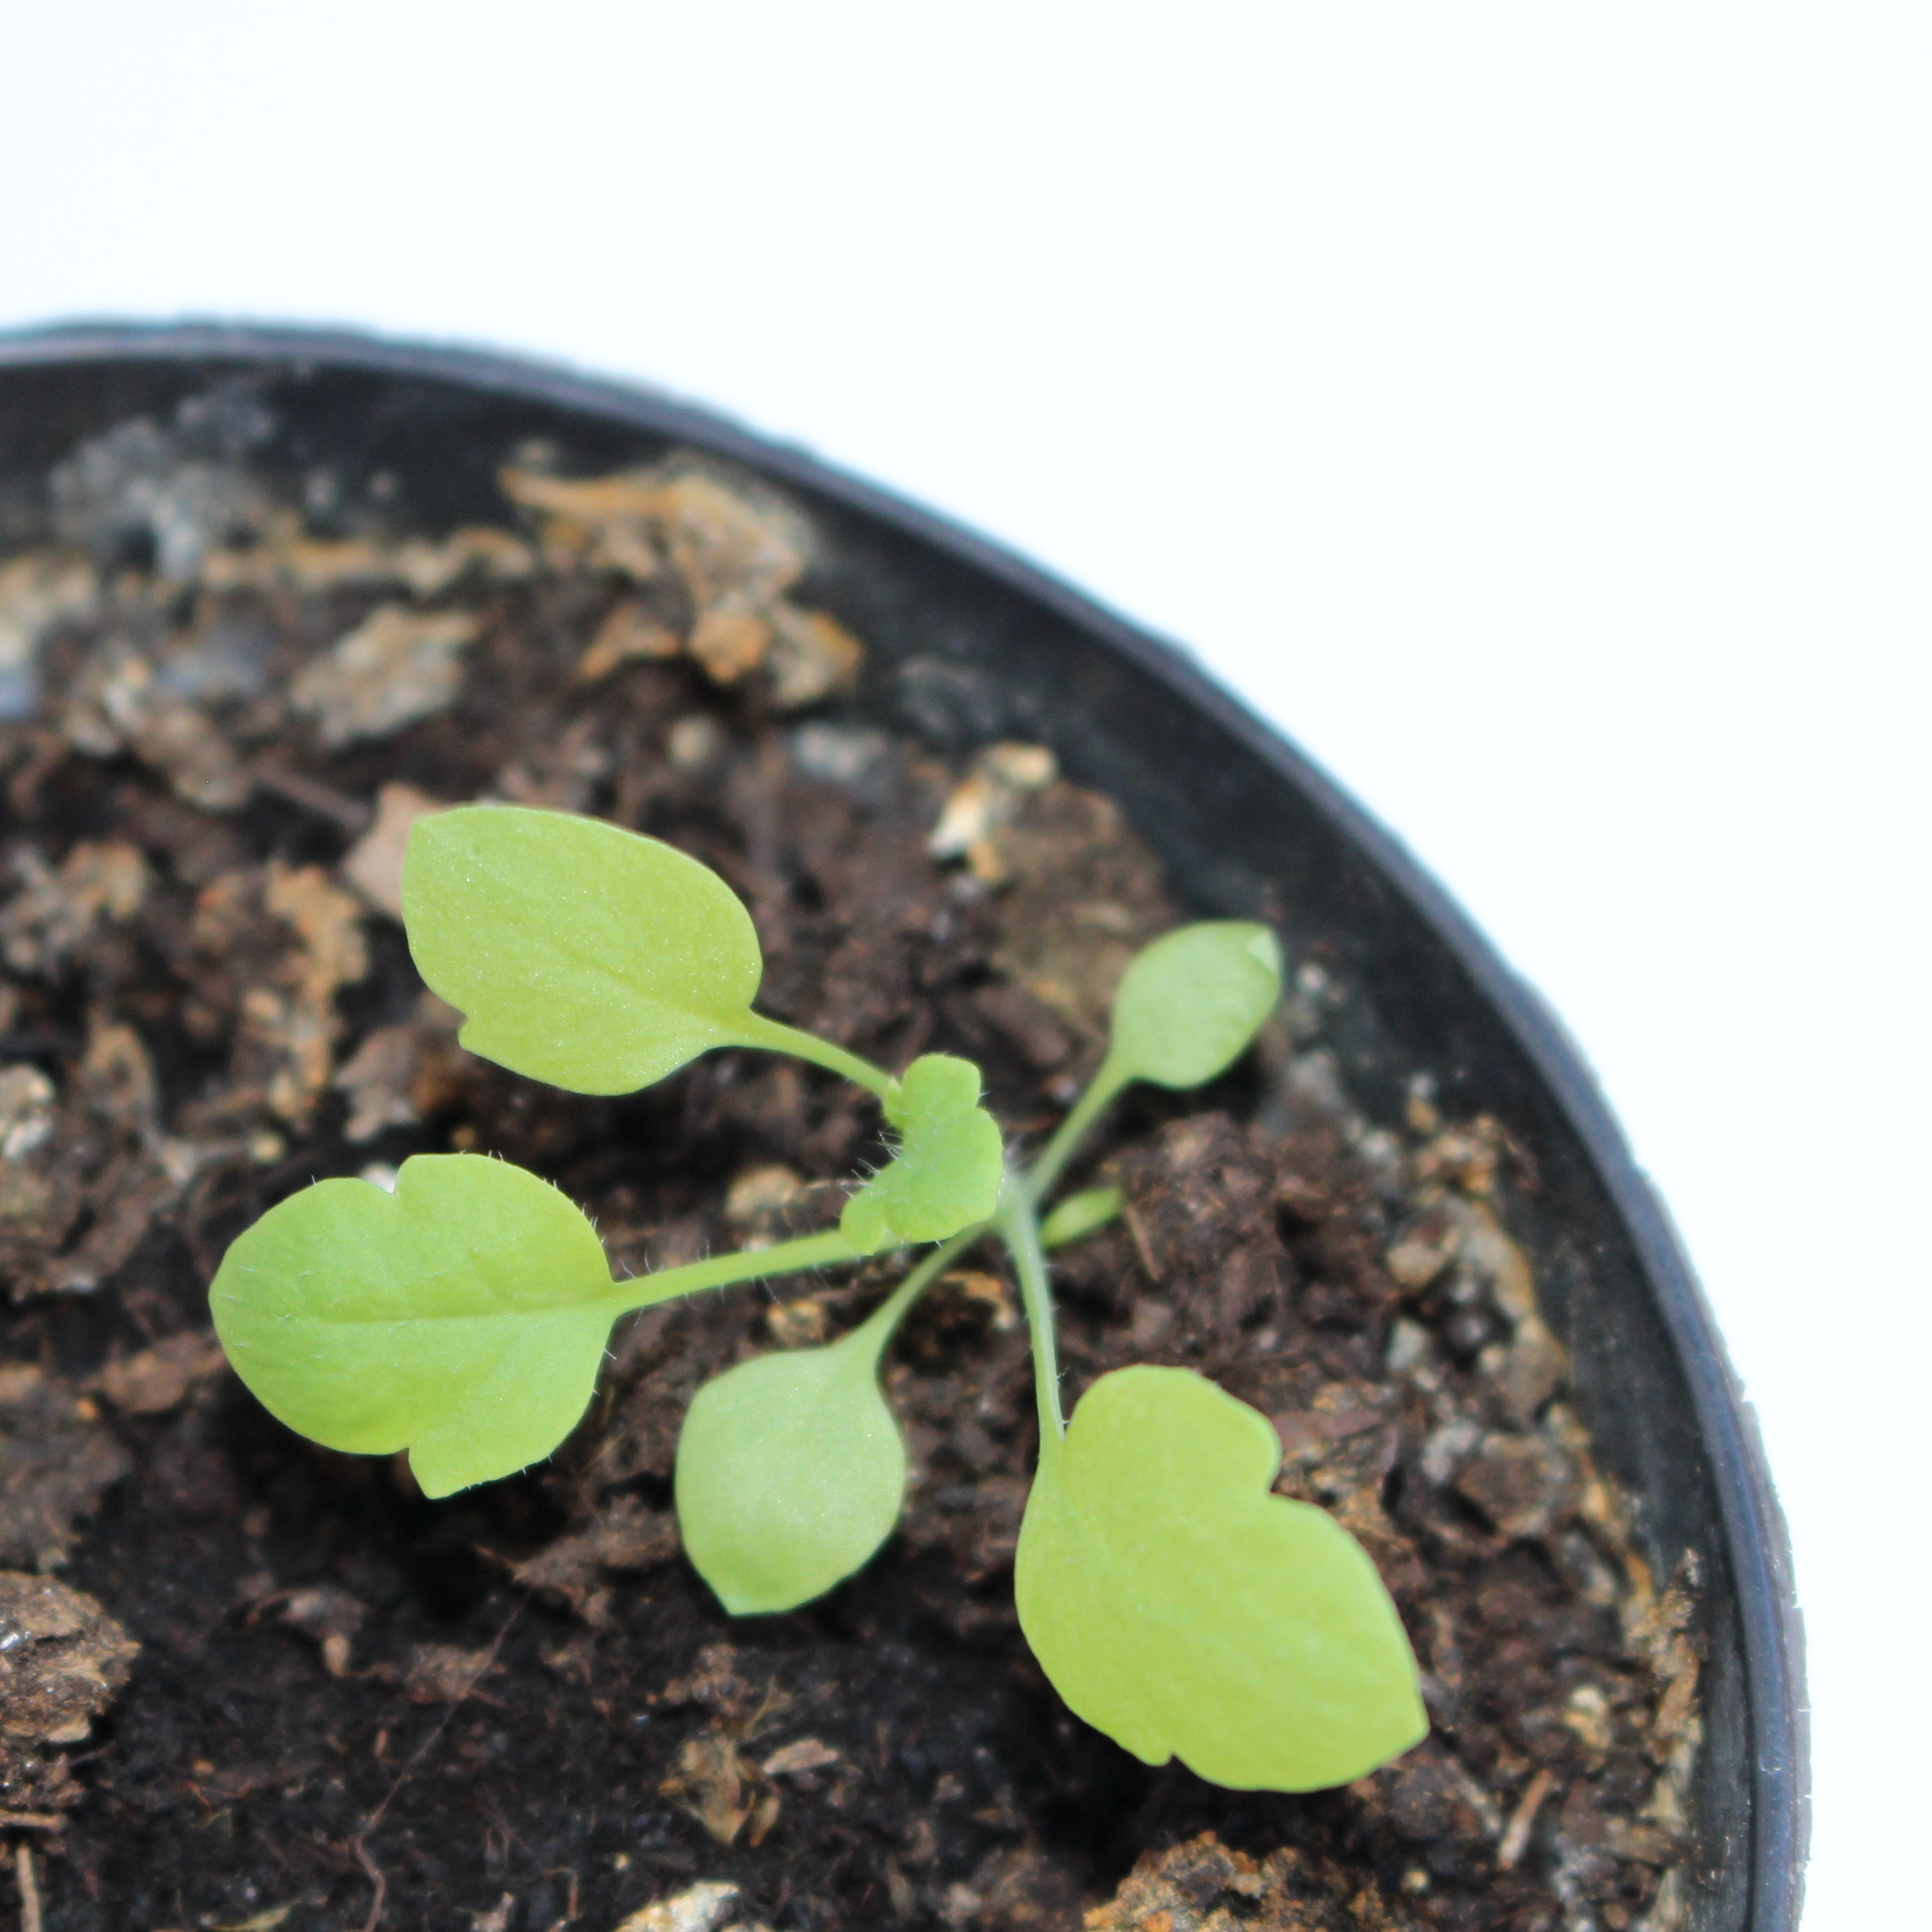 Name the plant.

Papaver rhoeas
